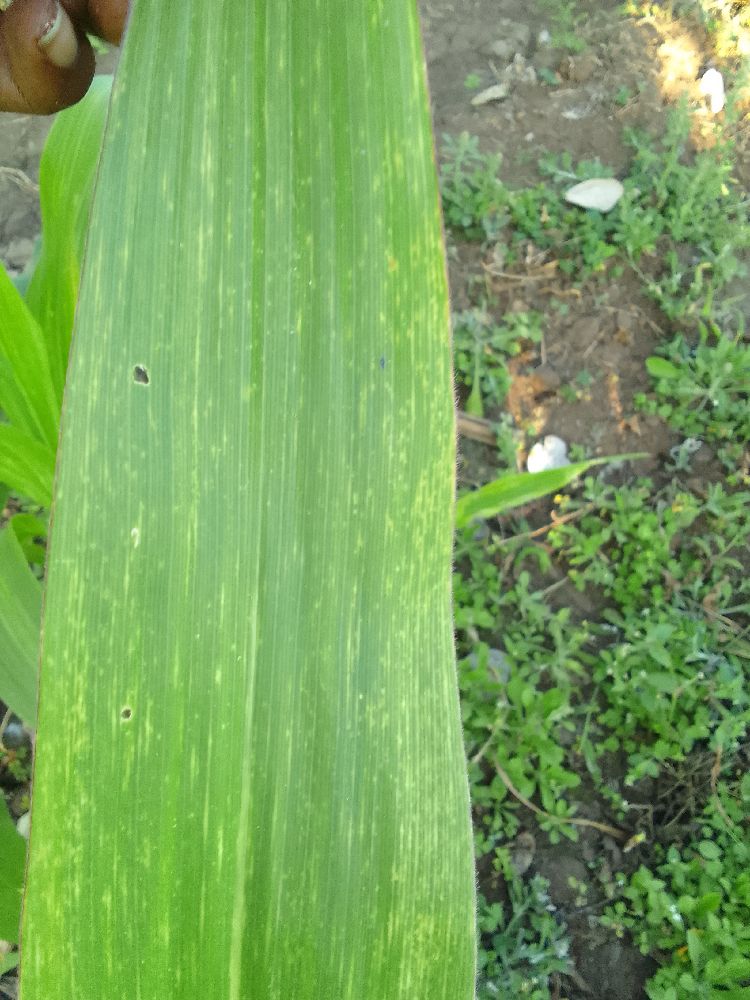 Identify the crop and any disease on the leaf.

maize, maize lethal necrosis
